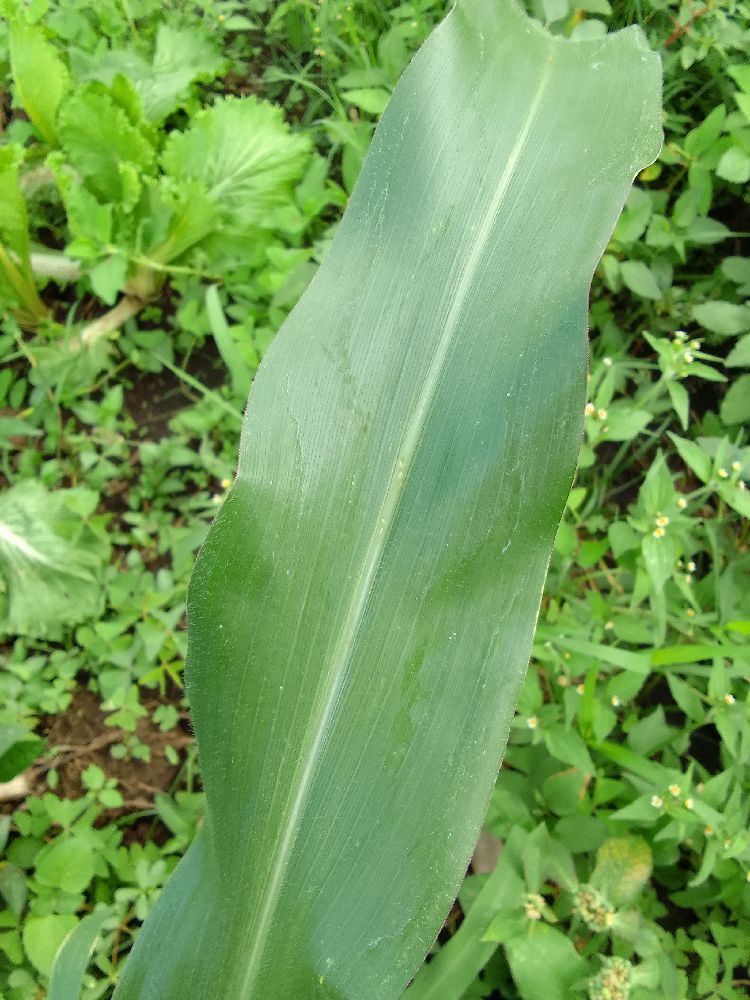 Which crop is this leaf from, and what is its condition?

maize, healthy
